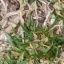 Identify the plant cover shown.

grass
